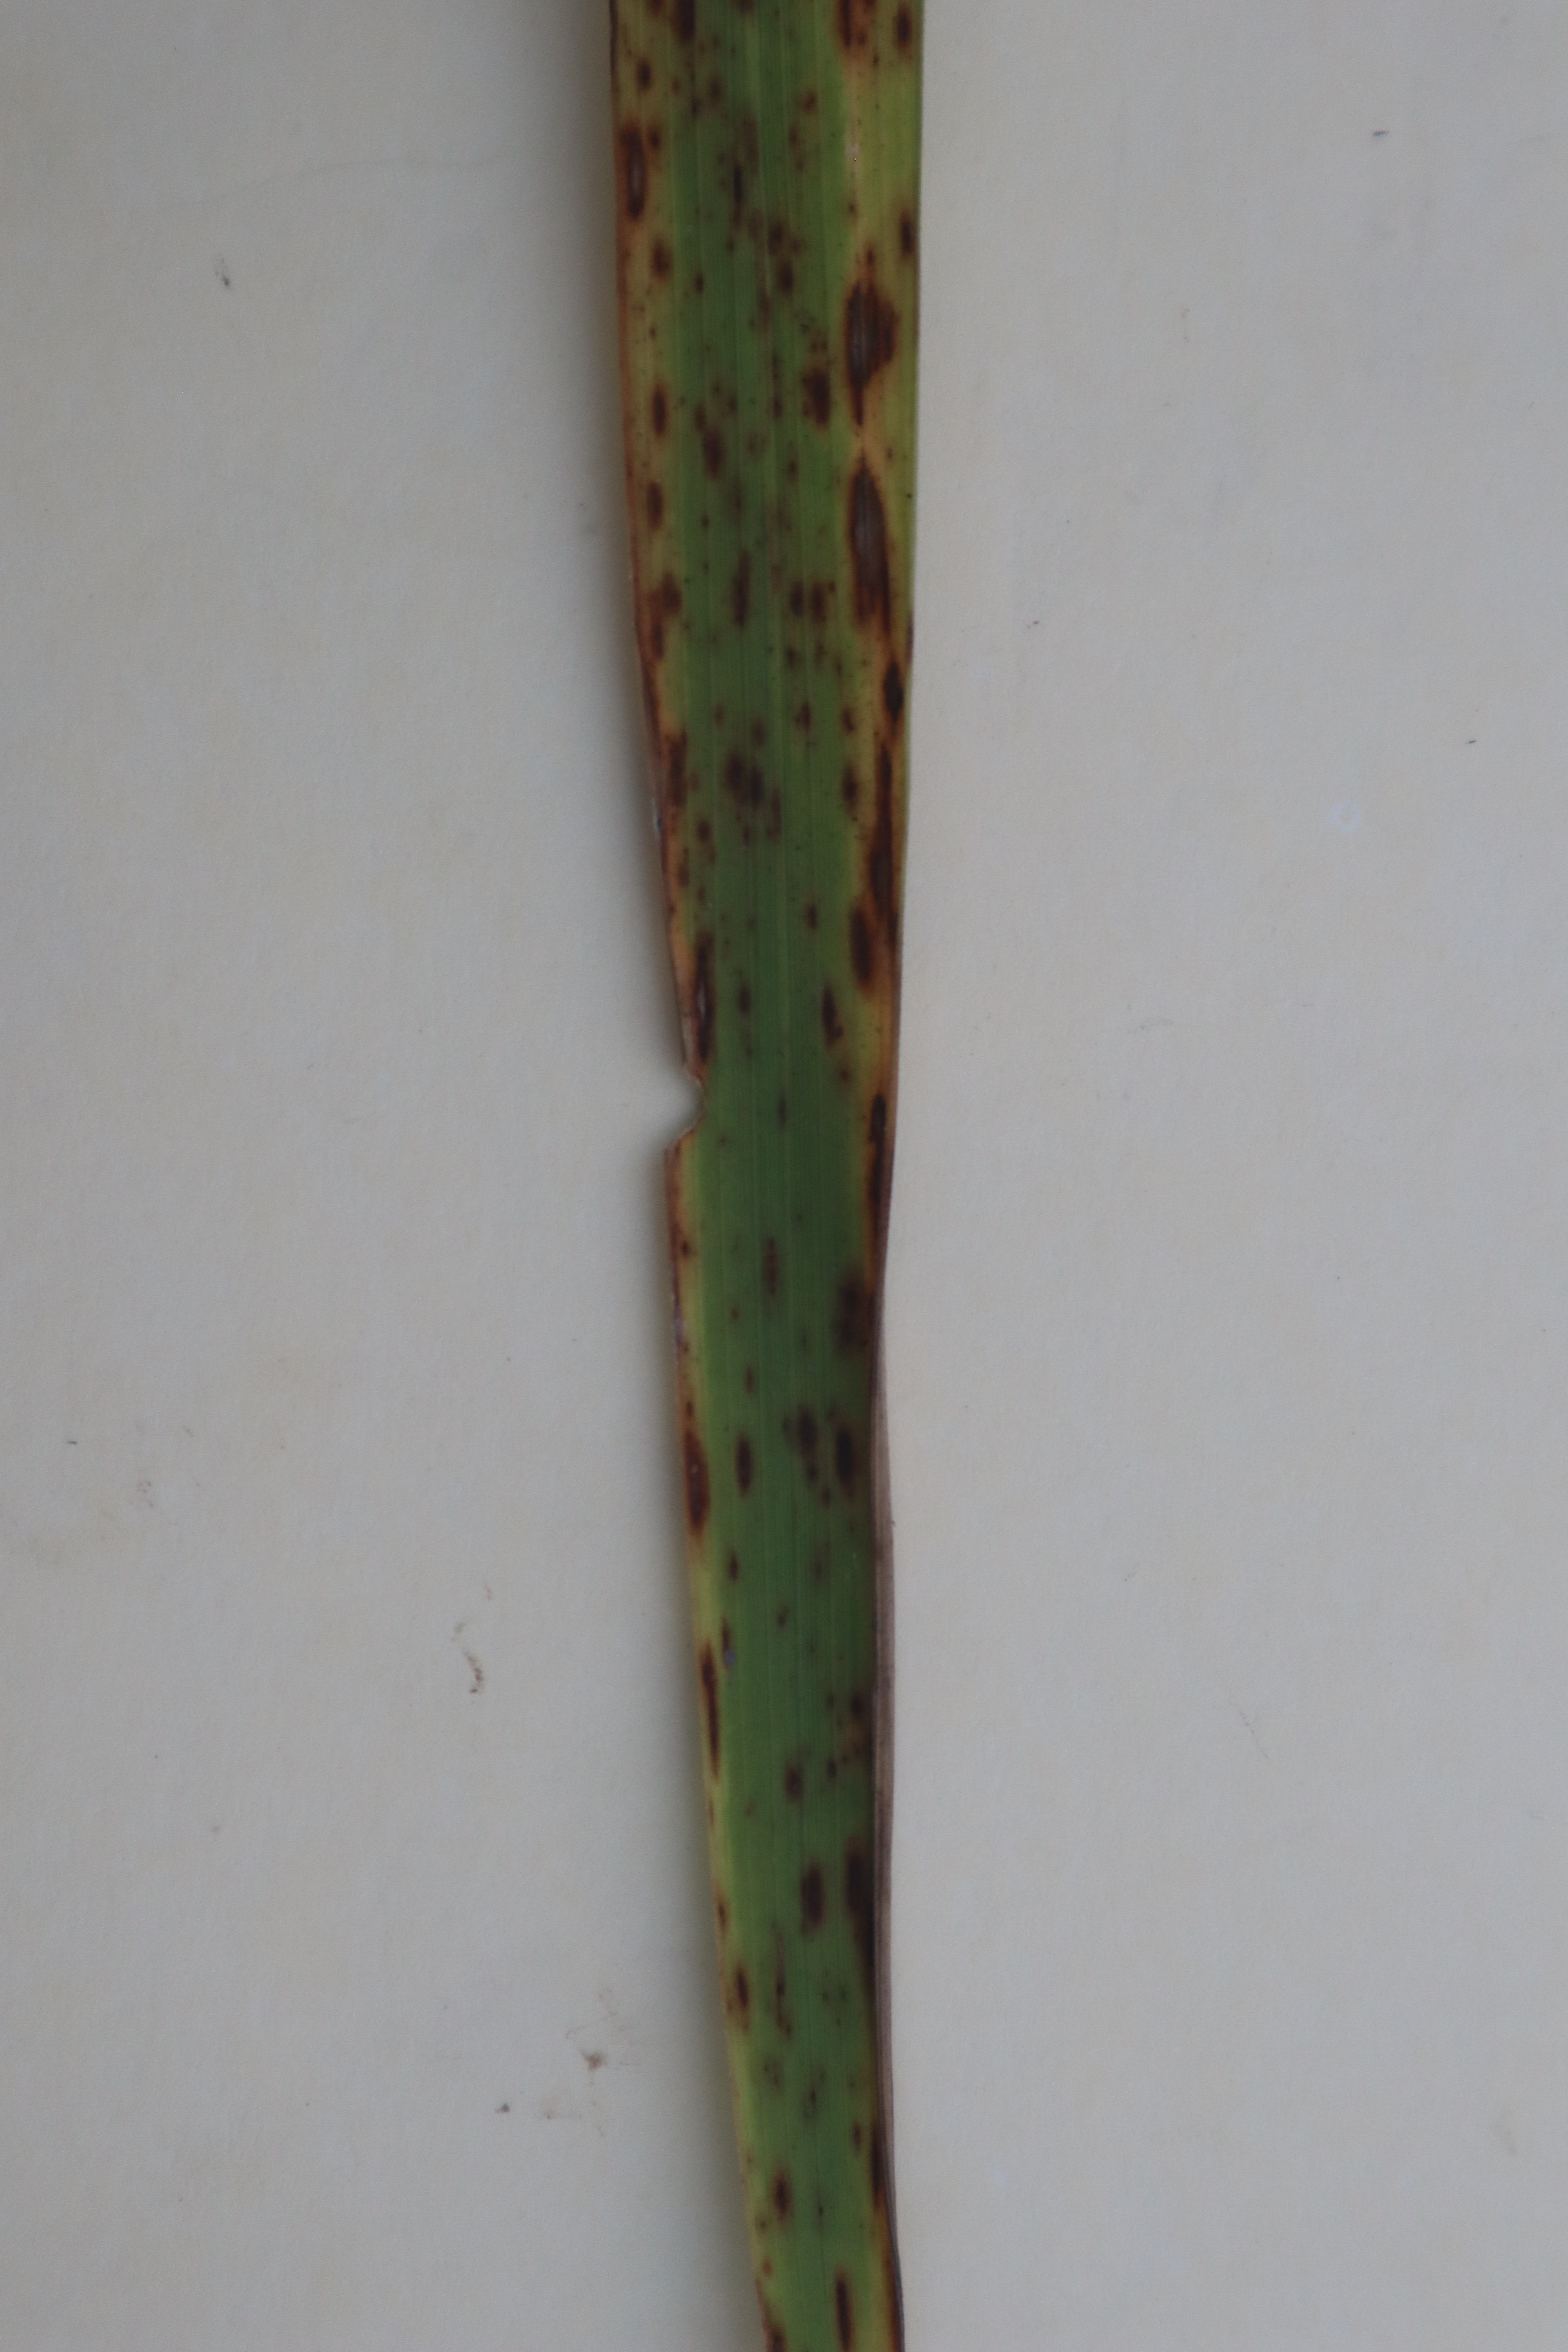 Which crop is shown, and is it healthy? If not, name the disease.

rice, brown spots
